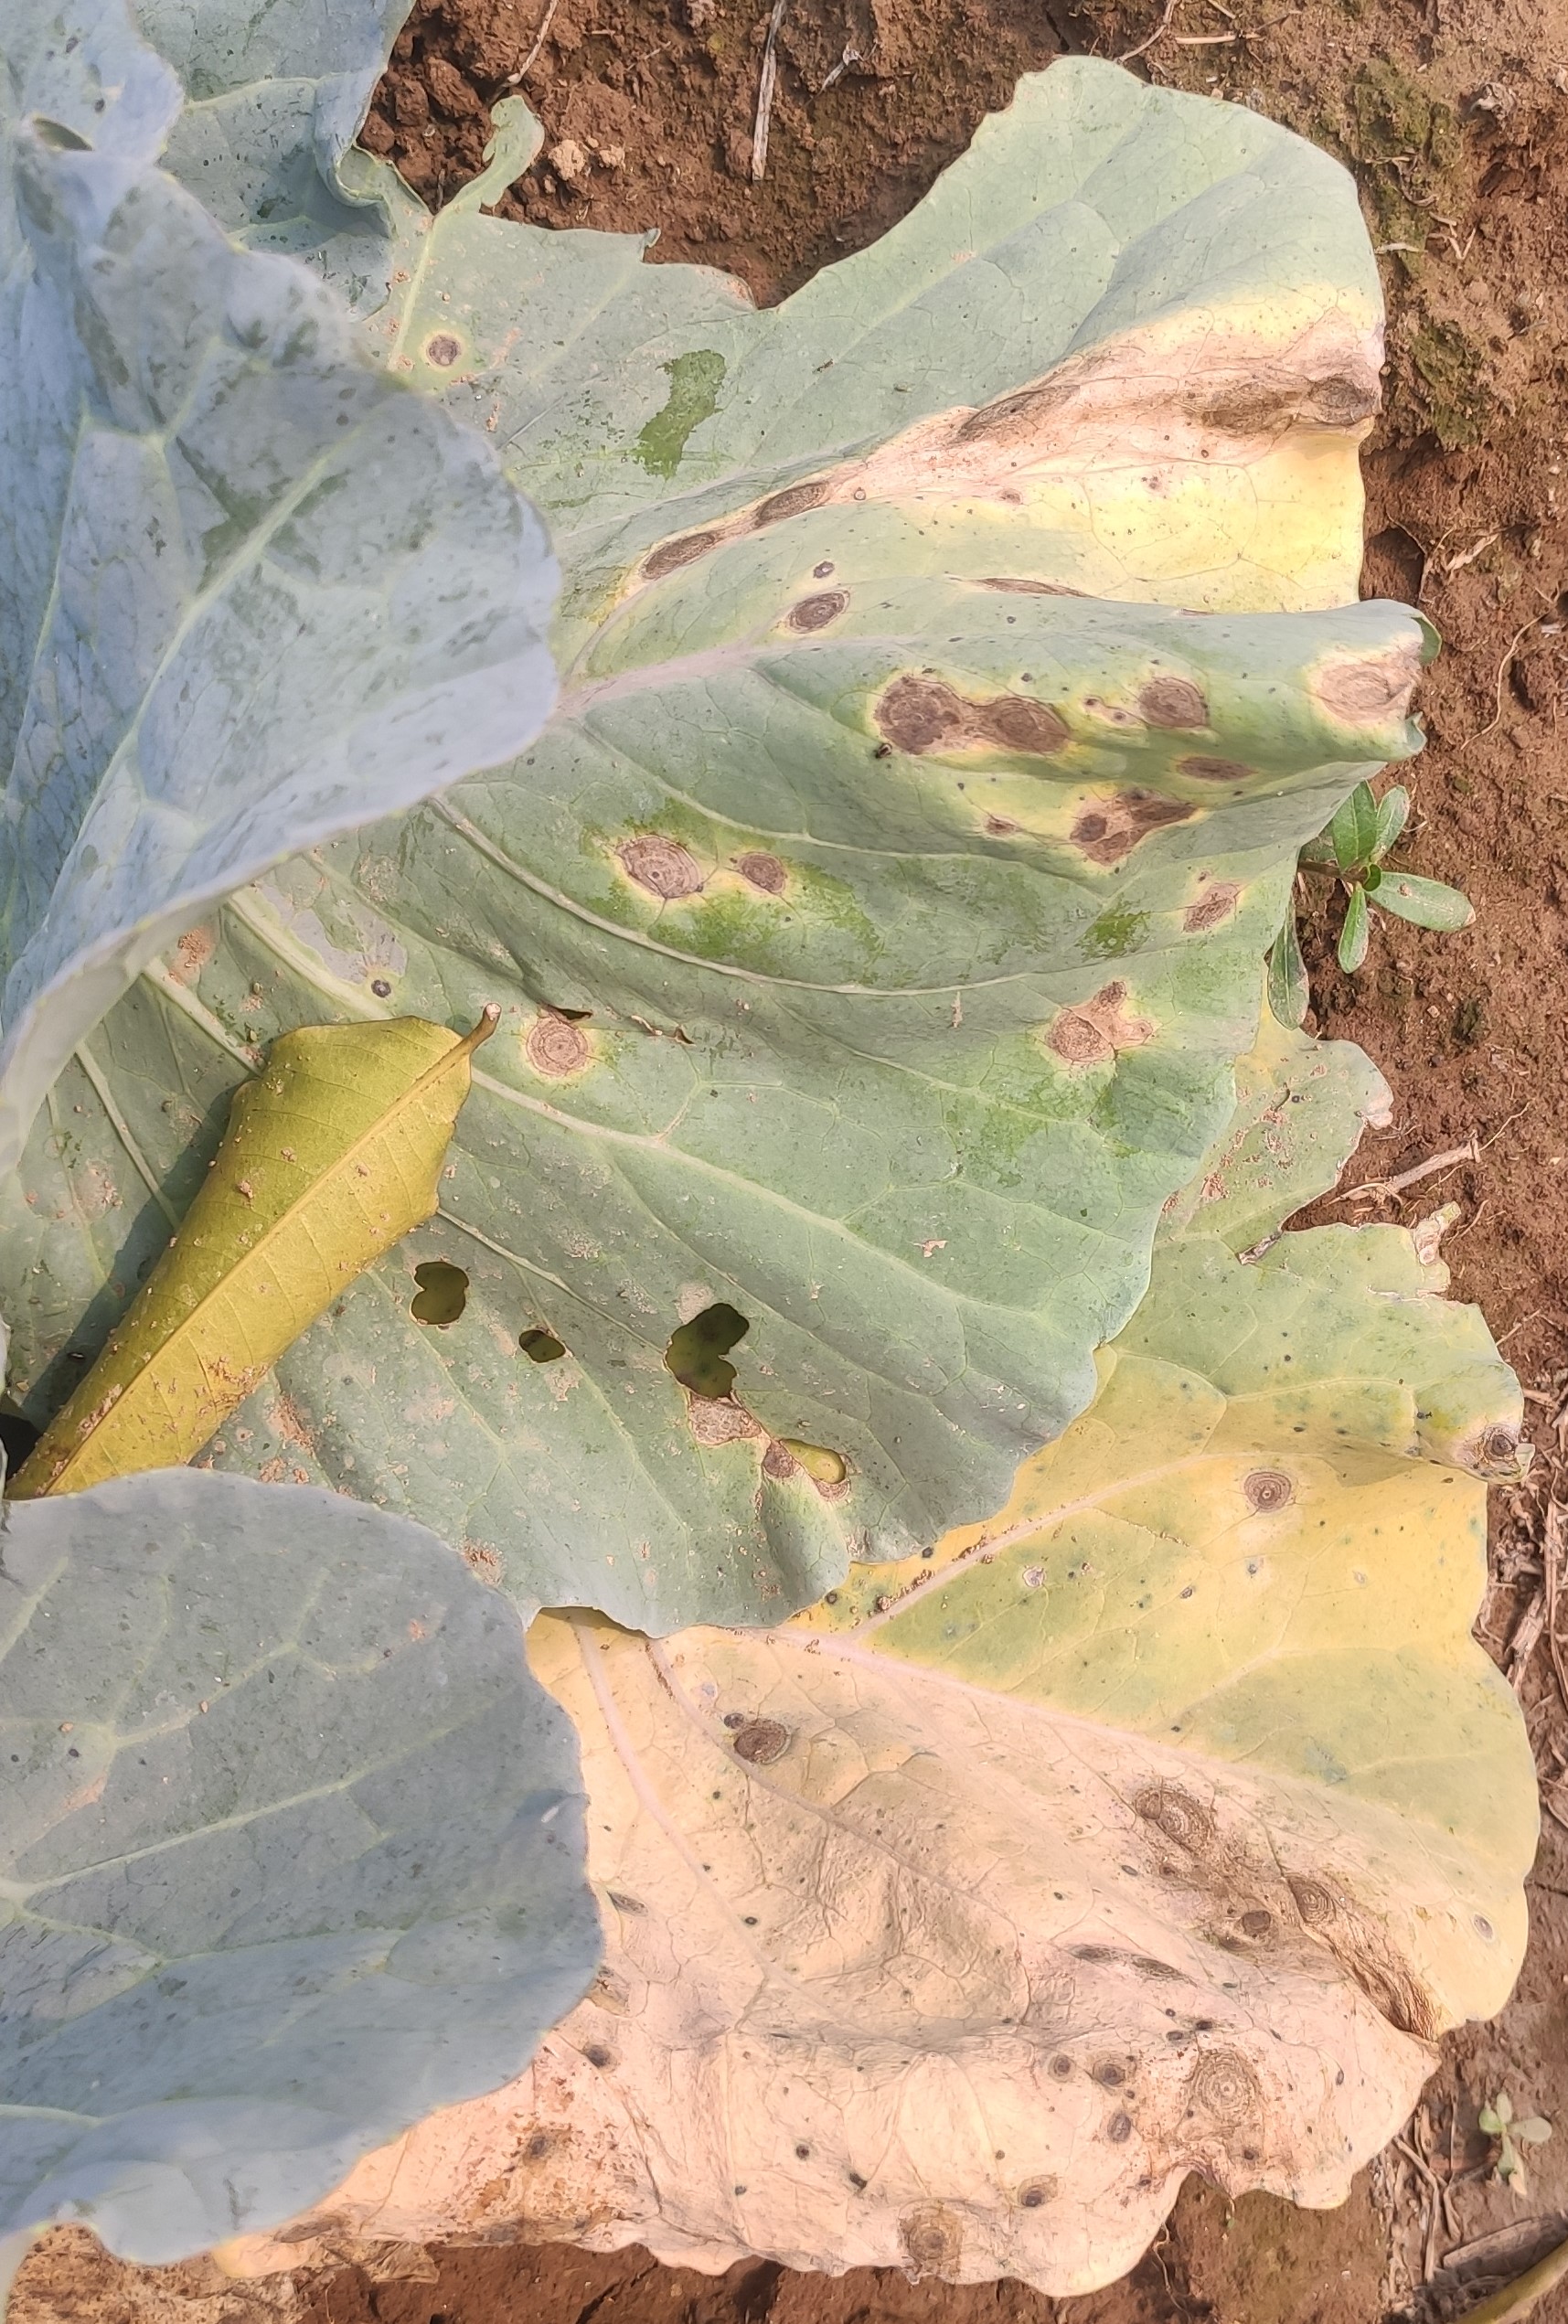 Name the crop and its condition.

cabbage, alternaria
